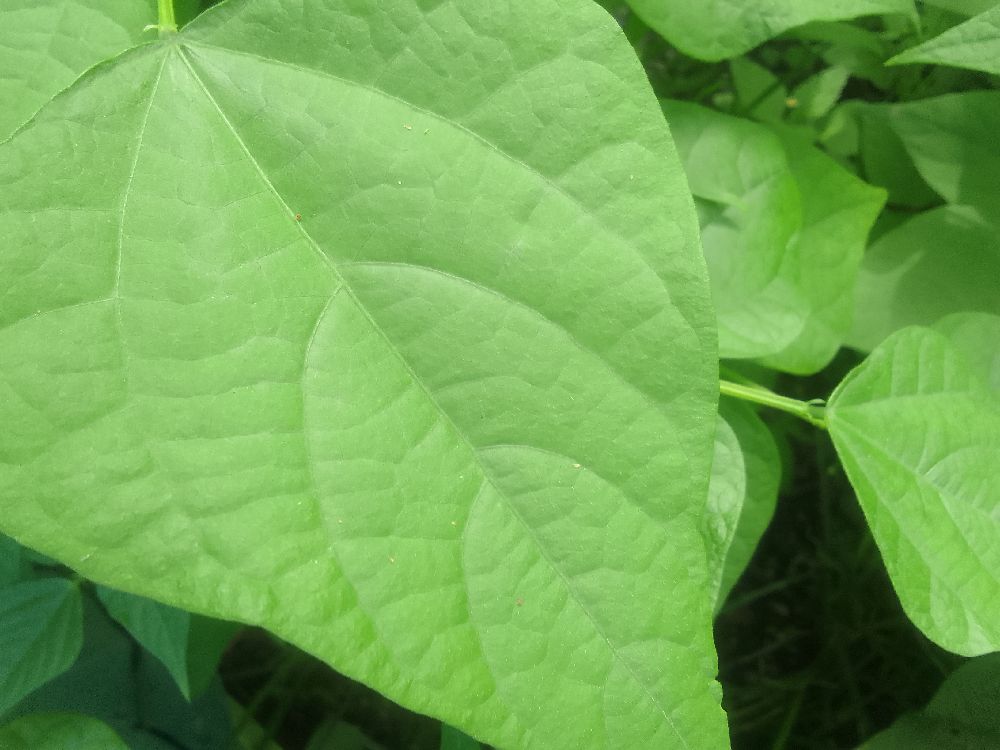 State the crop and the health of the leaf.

common bean, healthy
